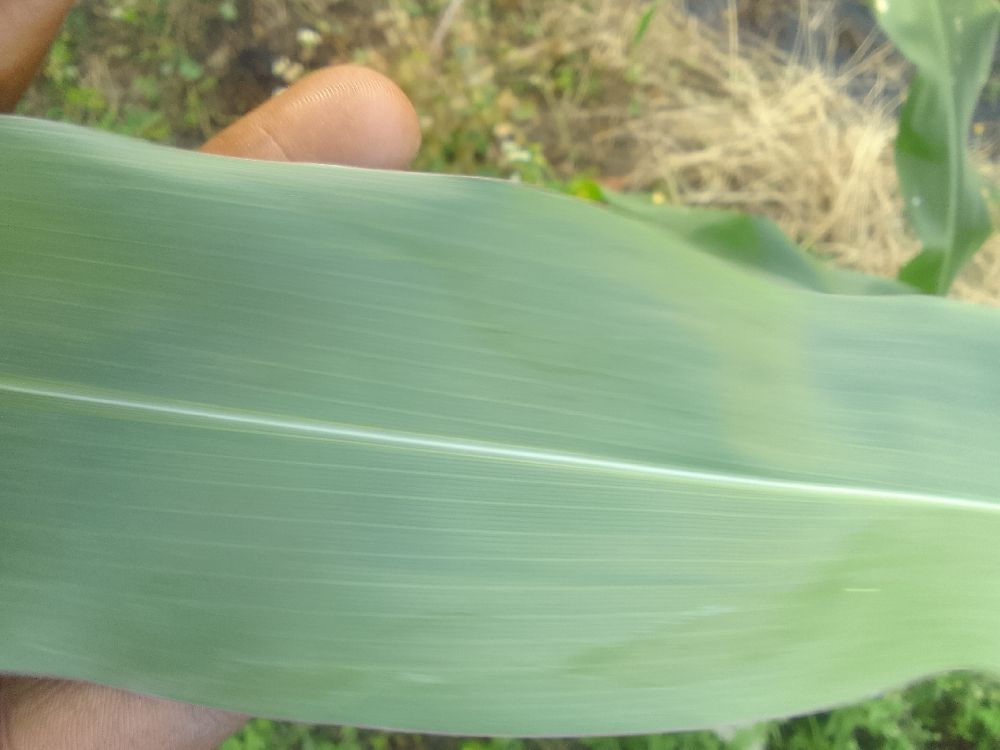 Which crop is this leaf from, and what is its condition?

maize, healthy
